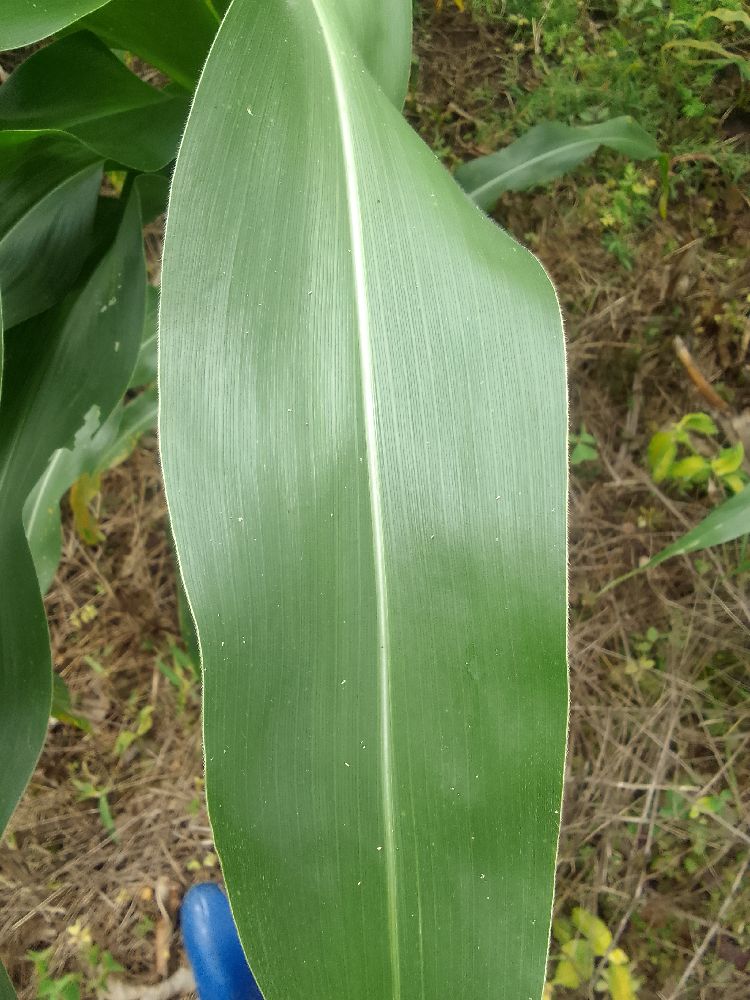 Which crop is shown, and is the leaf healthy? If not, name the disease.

maize, healthy
